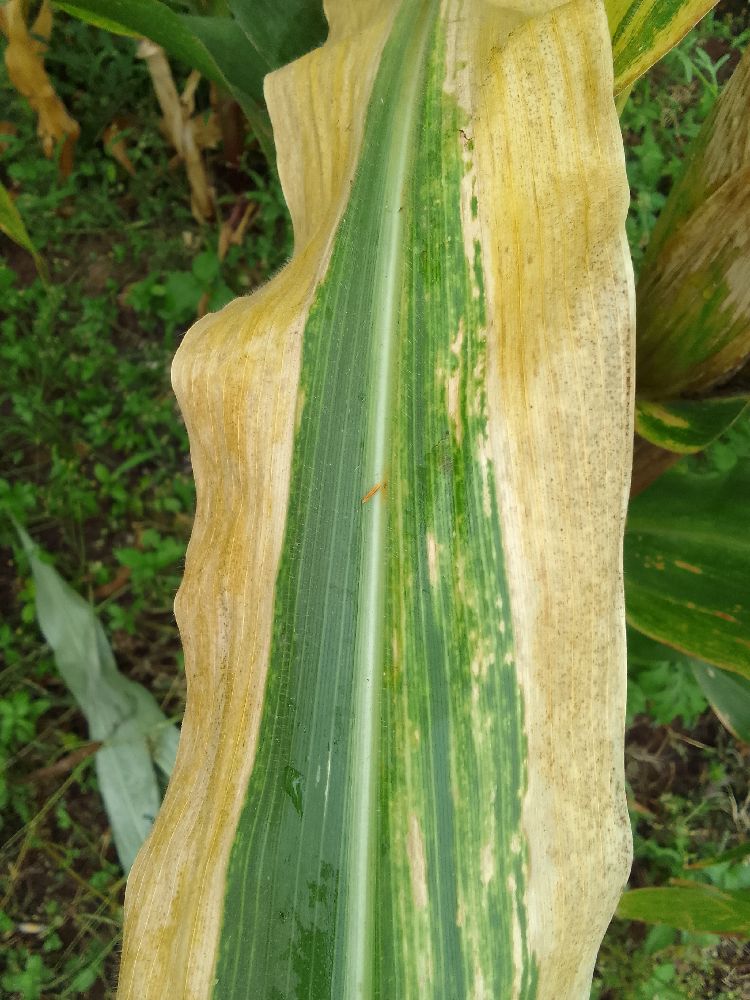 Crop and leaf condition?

maize, maize lethal necrosis
